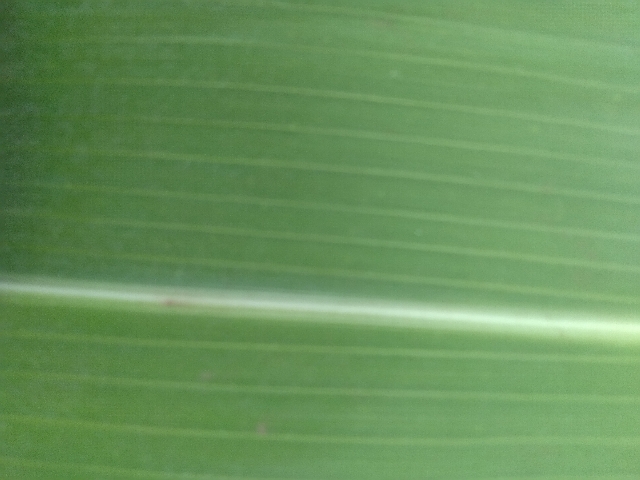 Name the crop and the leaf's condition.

maize, healthy
